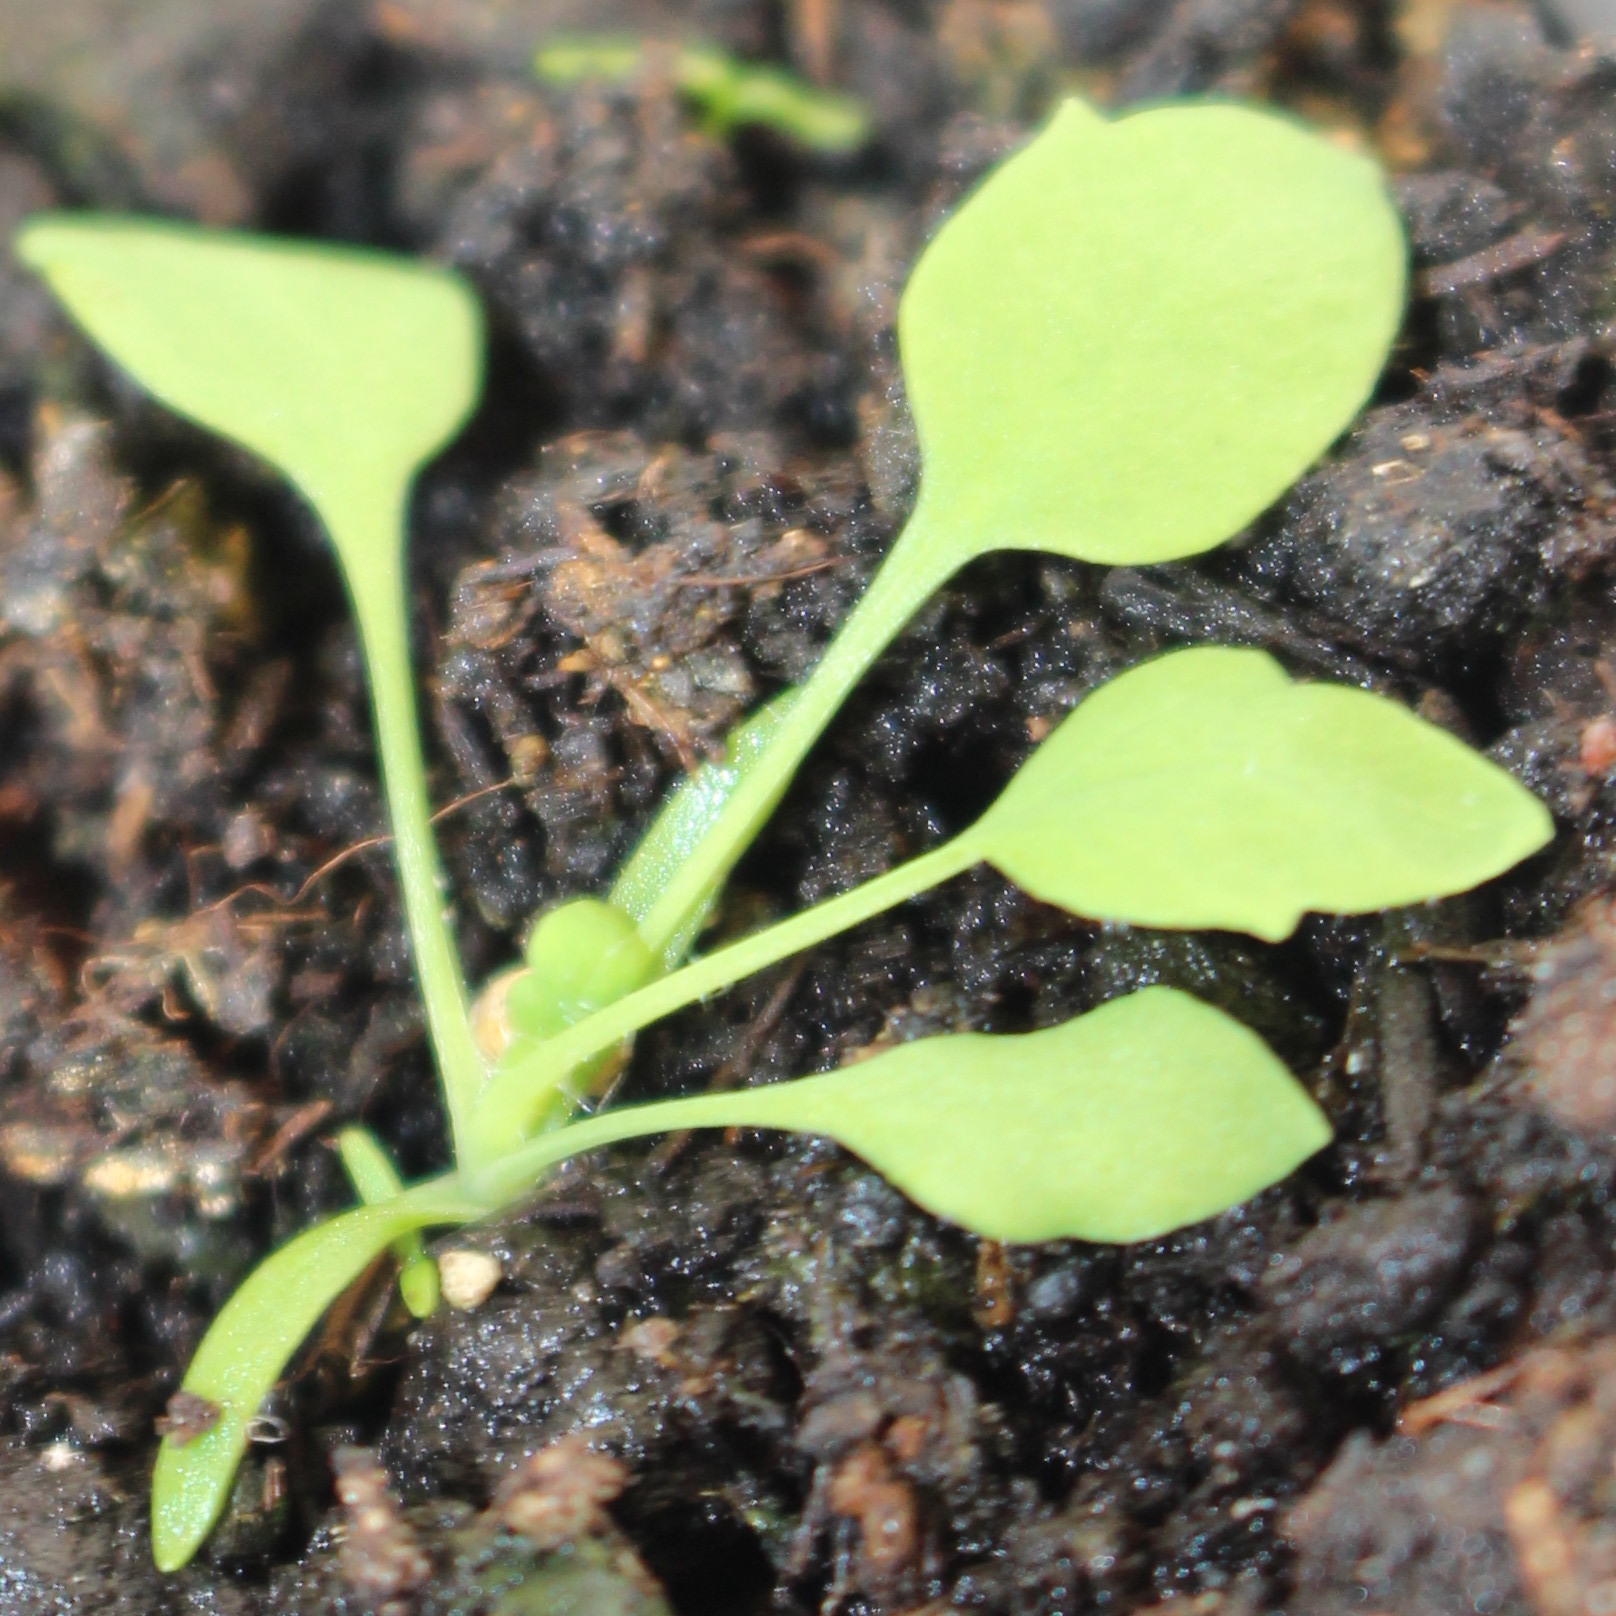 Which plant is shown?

Papaver rhoeas
